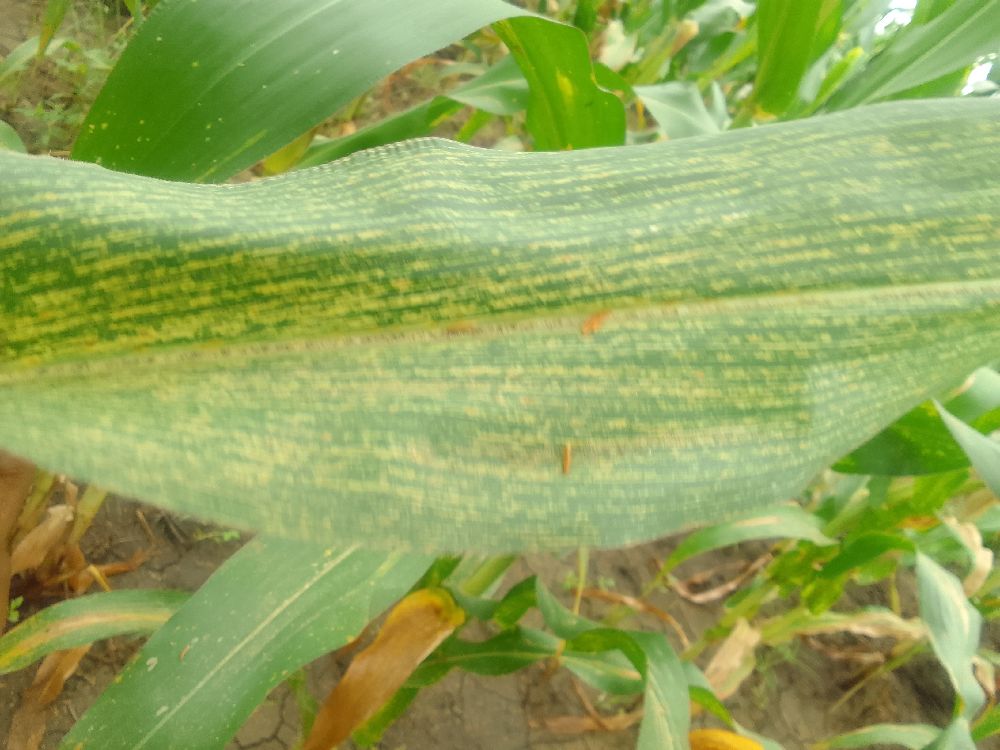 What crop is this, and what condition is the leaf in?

maize, maize streak virus
